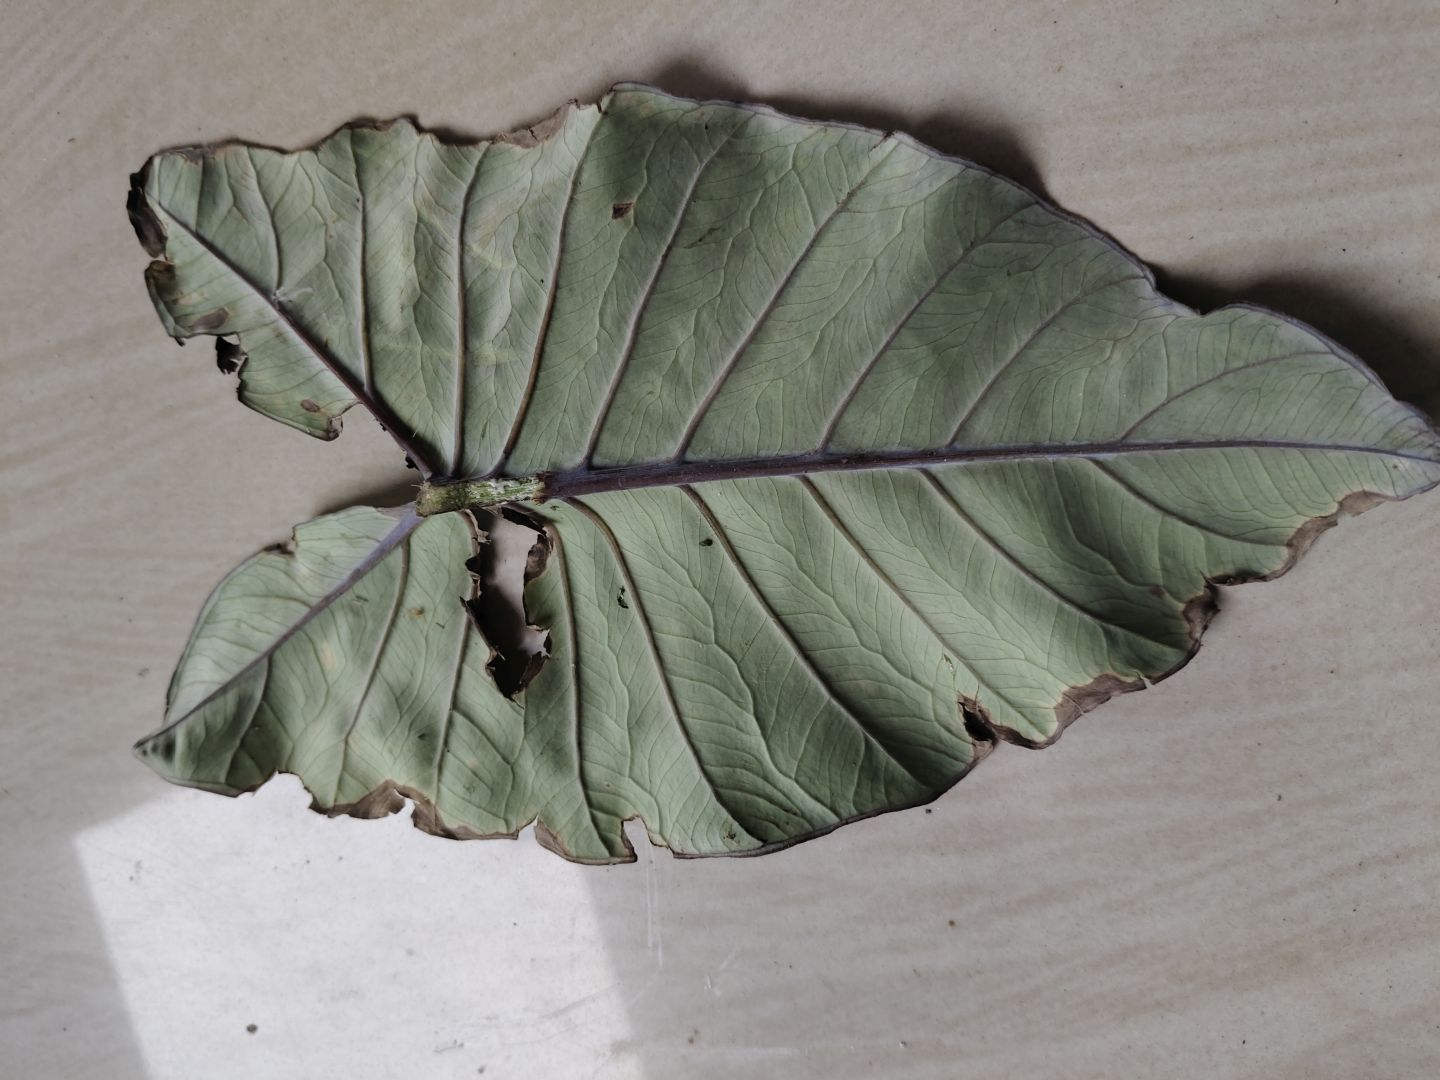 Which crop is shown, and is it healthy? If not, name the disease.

taro, leaf blight
